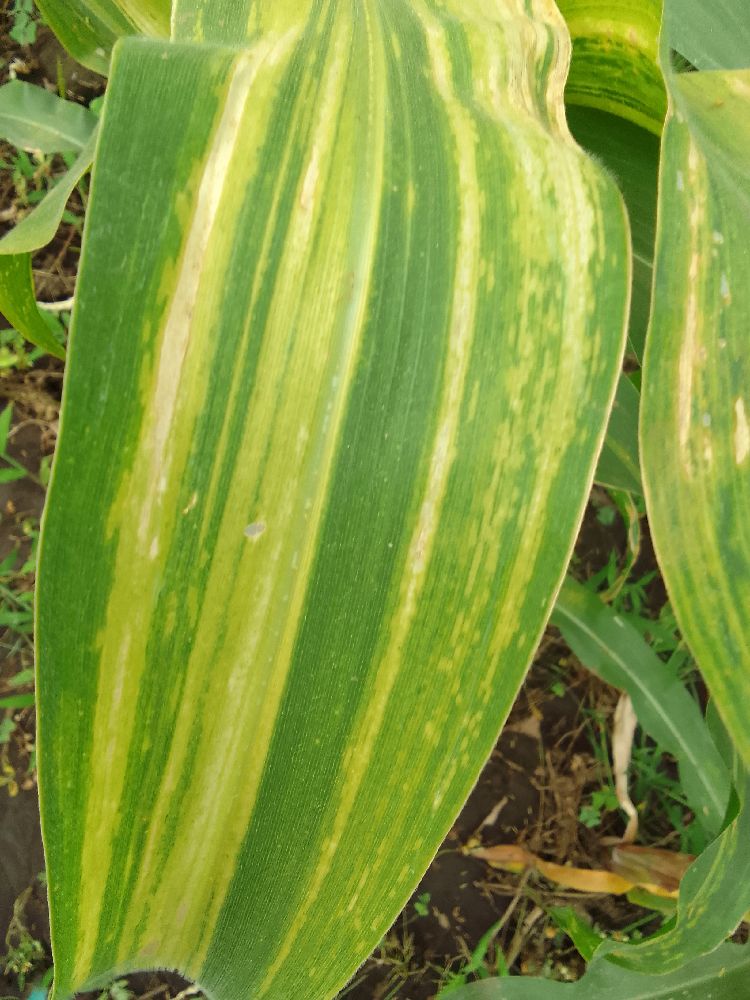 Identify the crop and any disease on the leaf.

maize, maize lethal necrosis
